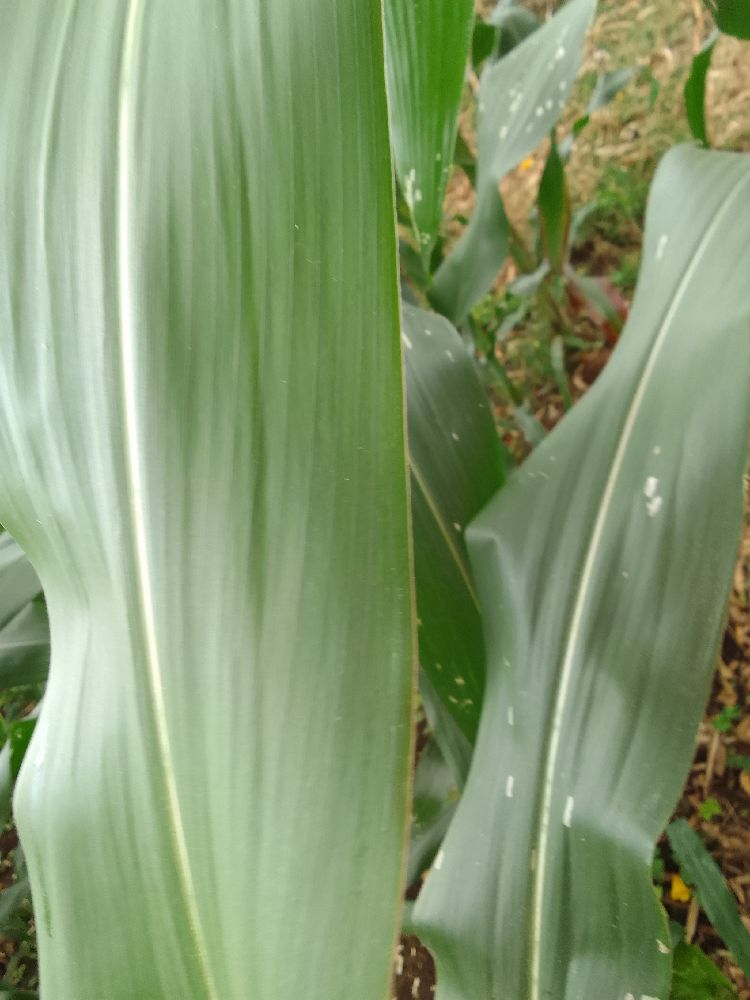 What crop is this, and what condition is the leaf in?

maize, healthy
